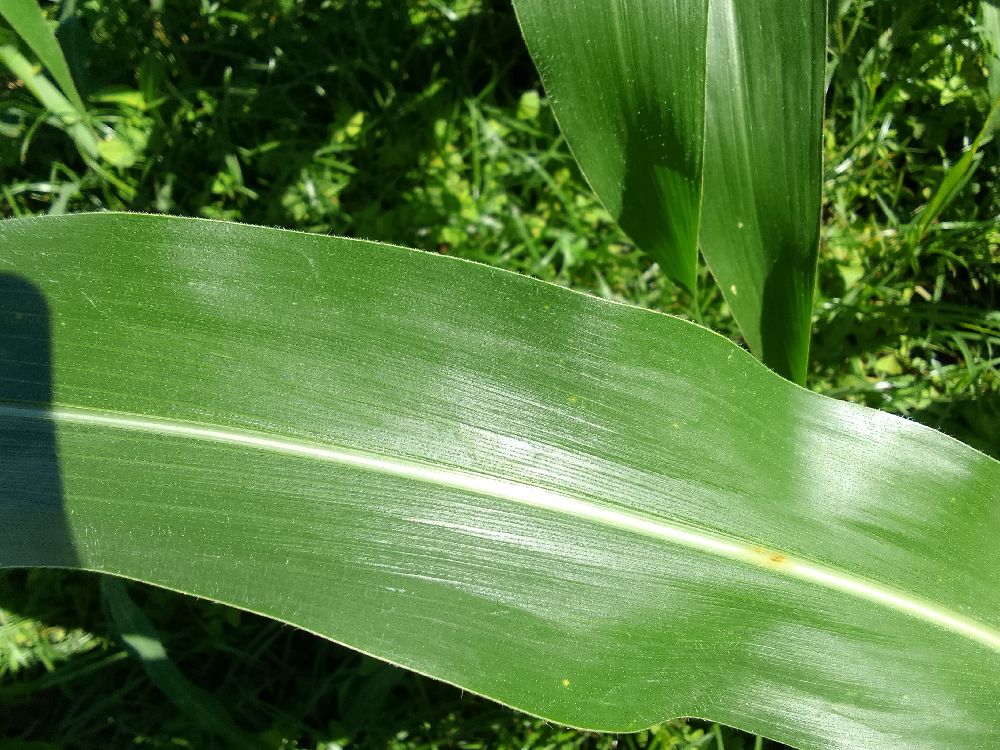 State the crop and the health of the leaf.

maize, healthy
